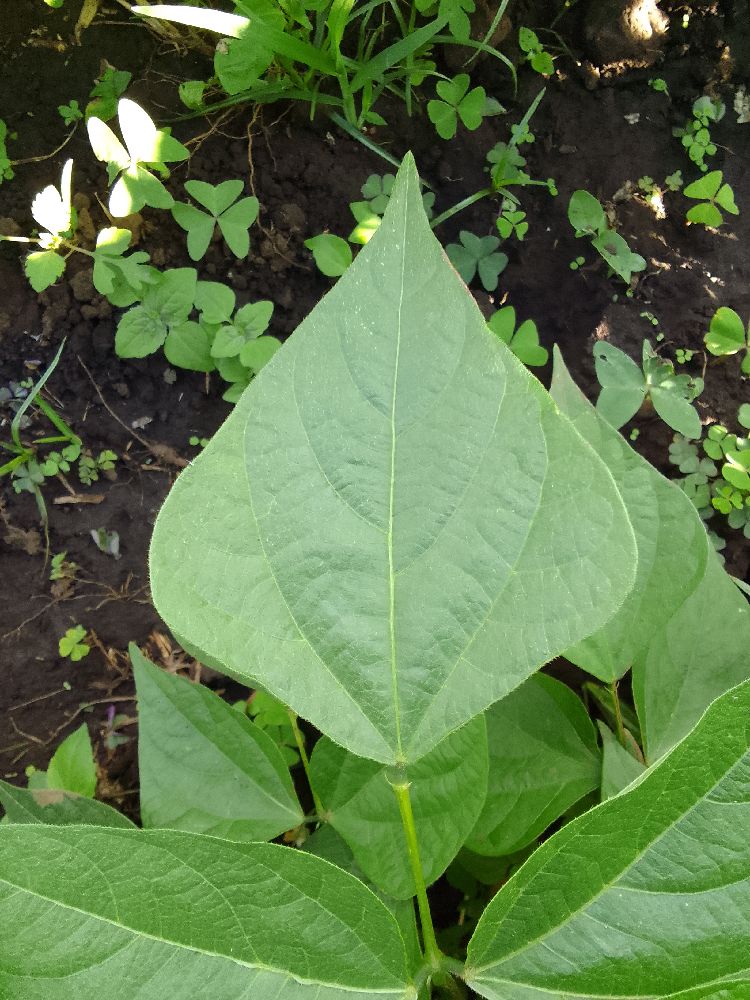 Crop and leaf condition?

common bean, healthy
